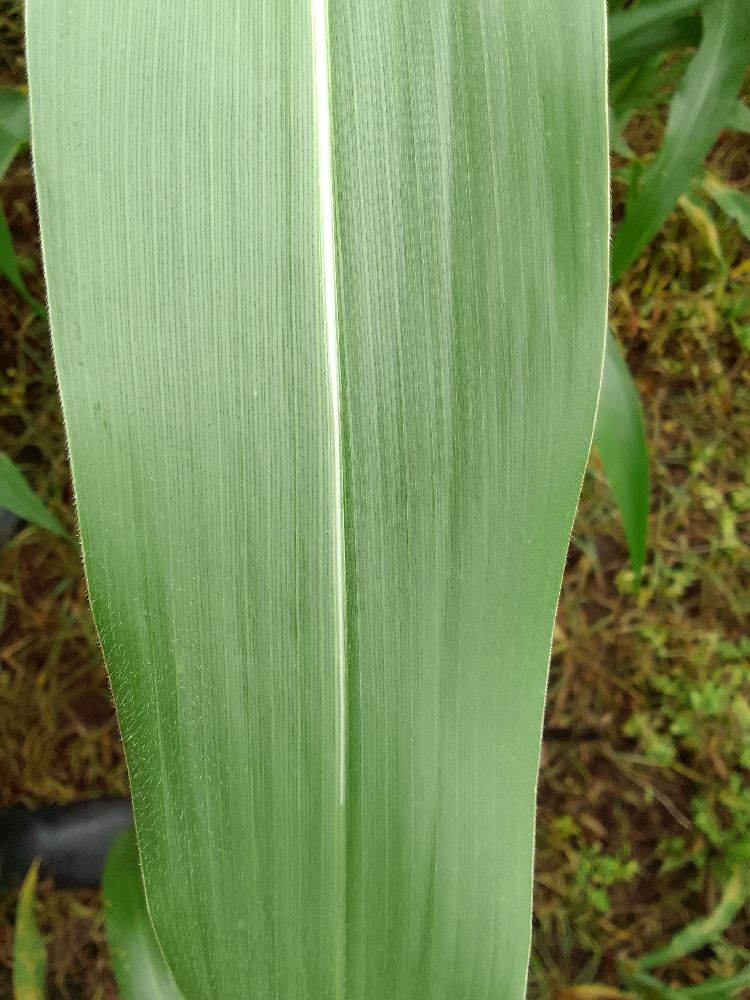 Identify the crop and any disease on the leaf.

maize, healthy
